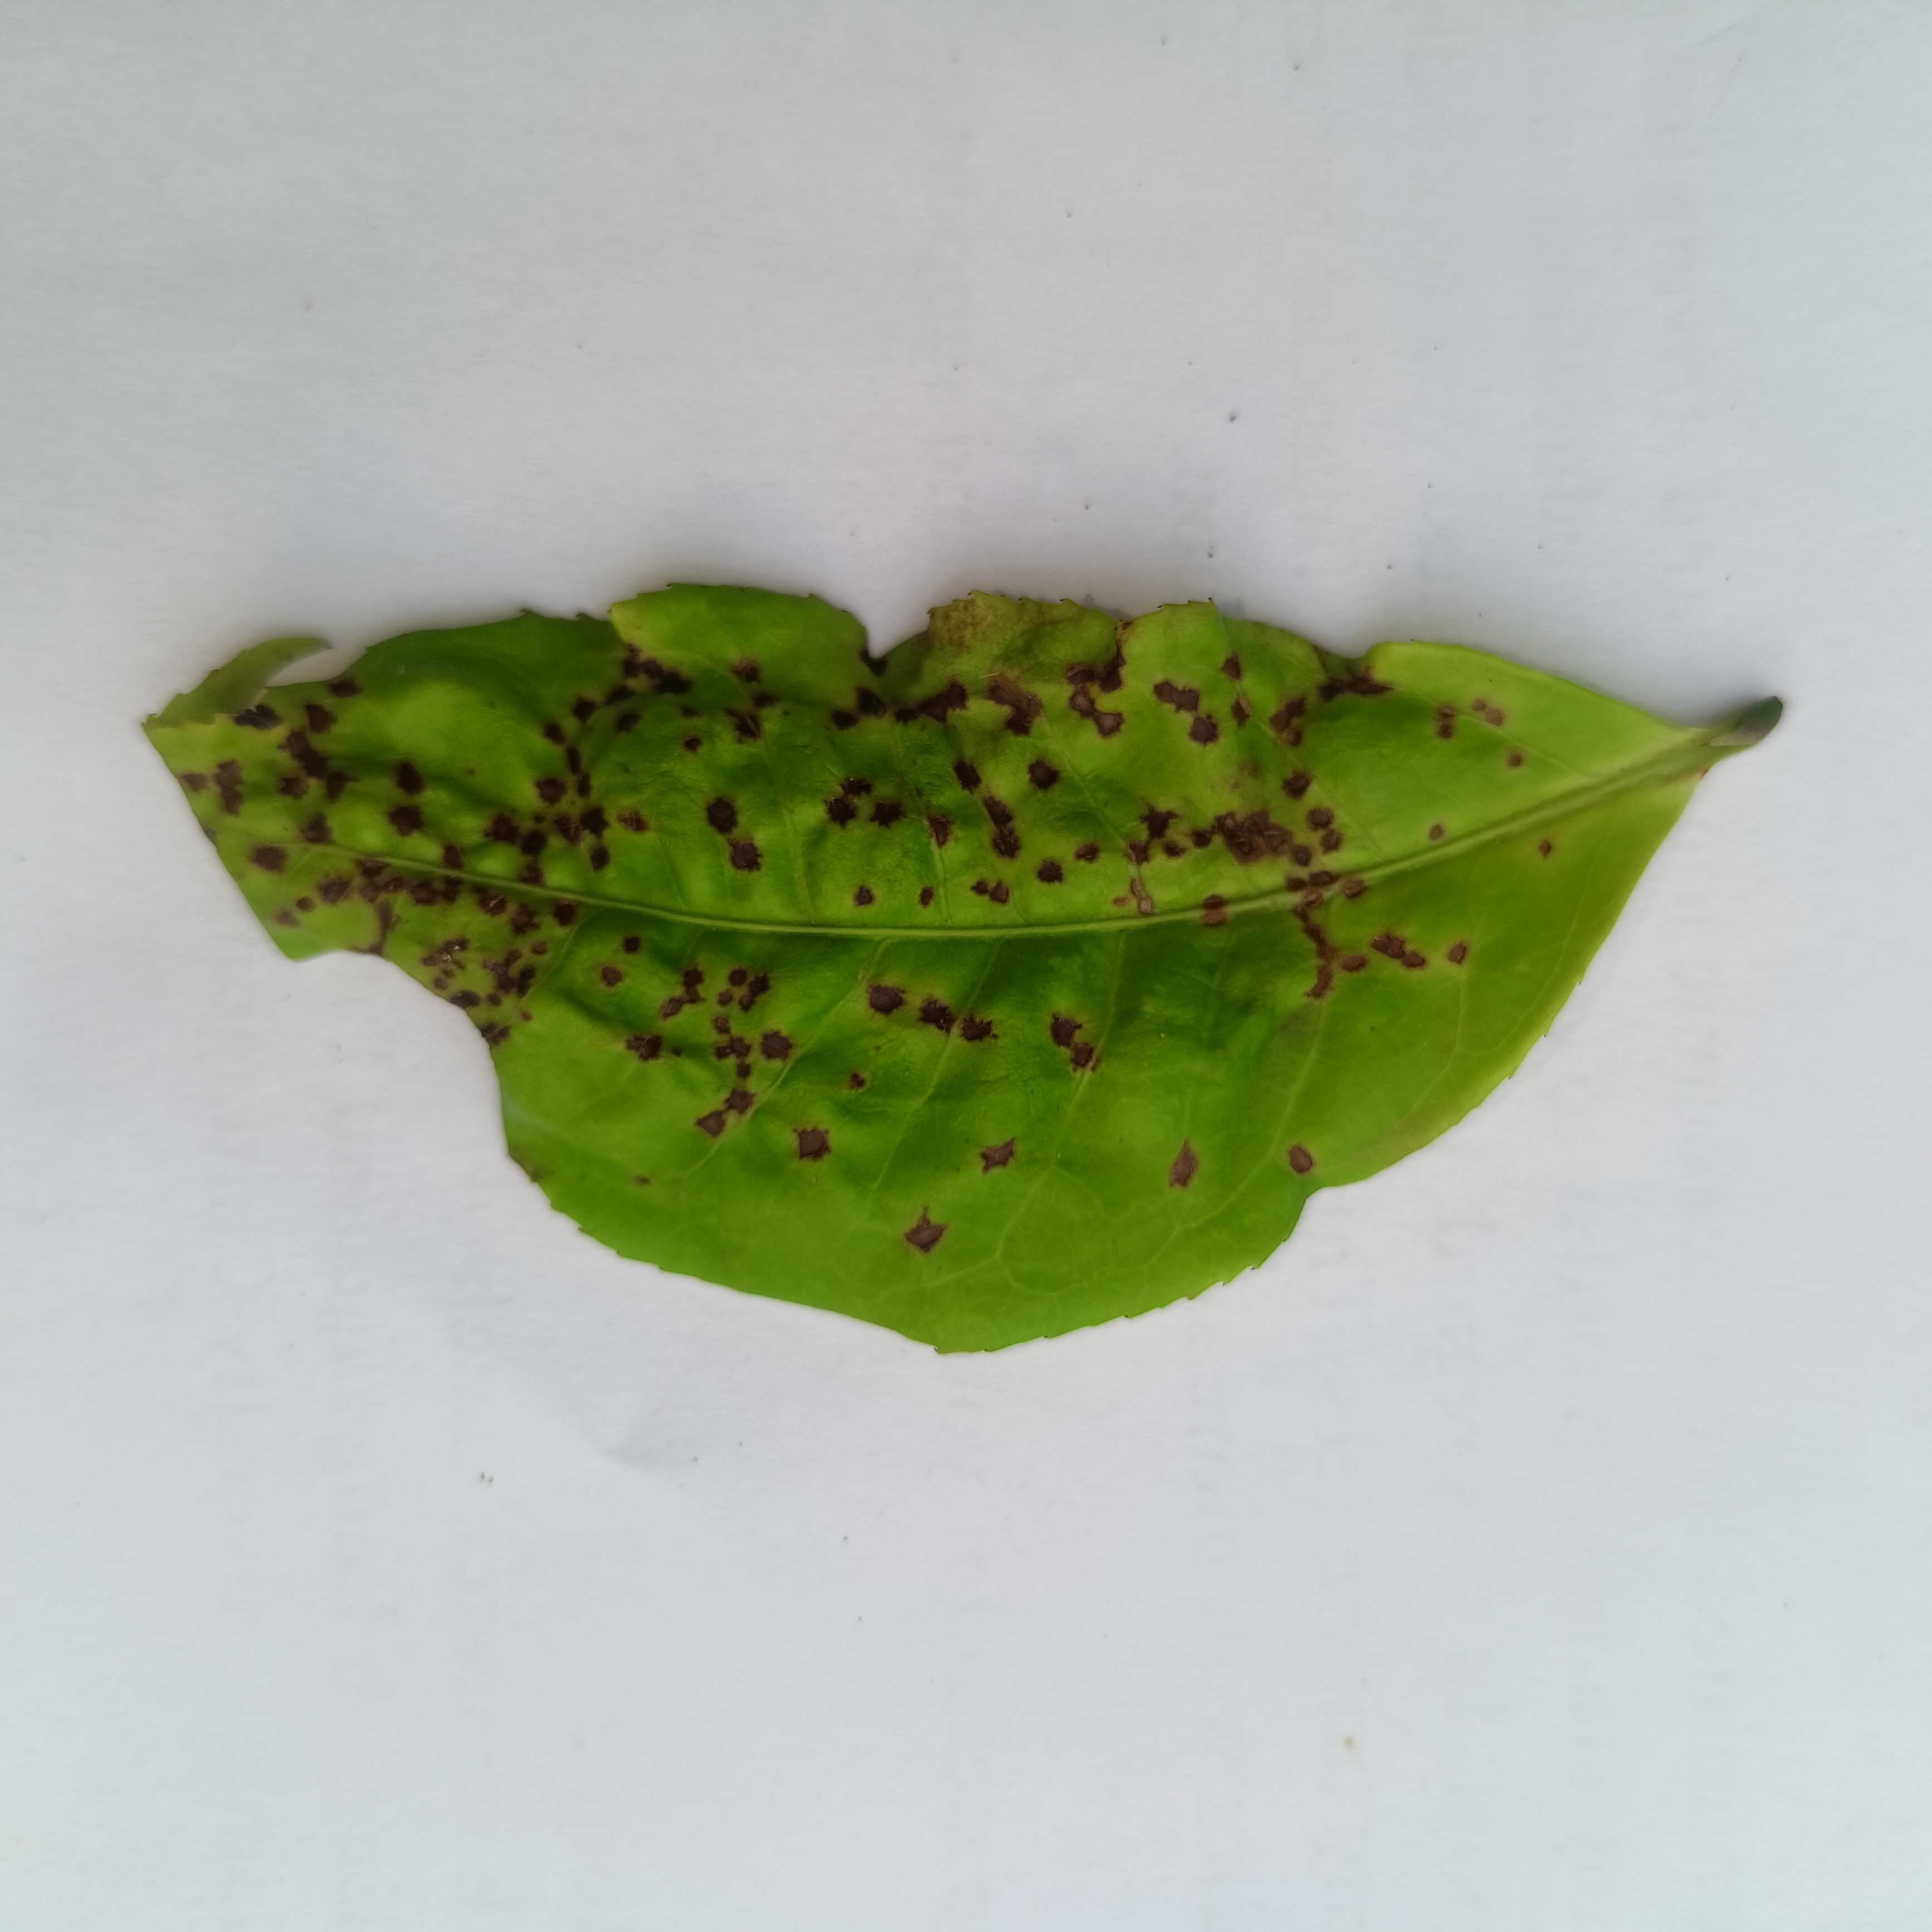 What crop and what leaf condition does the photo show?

tea, helopeltis
